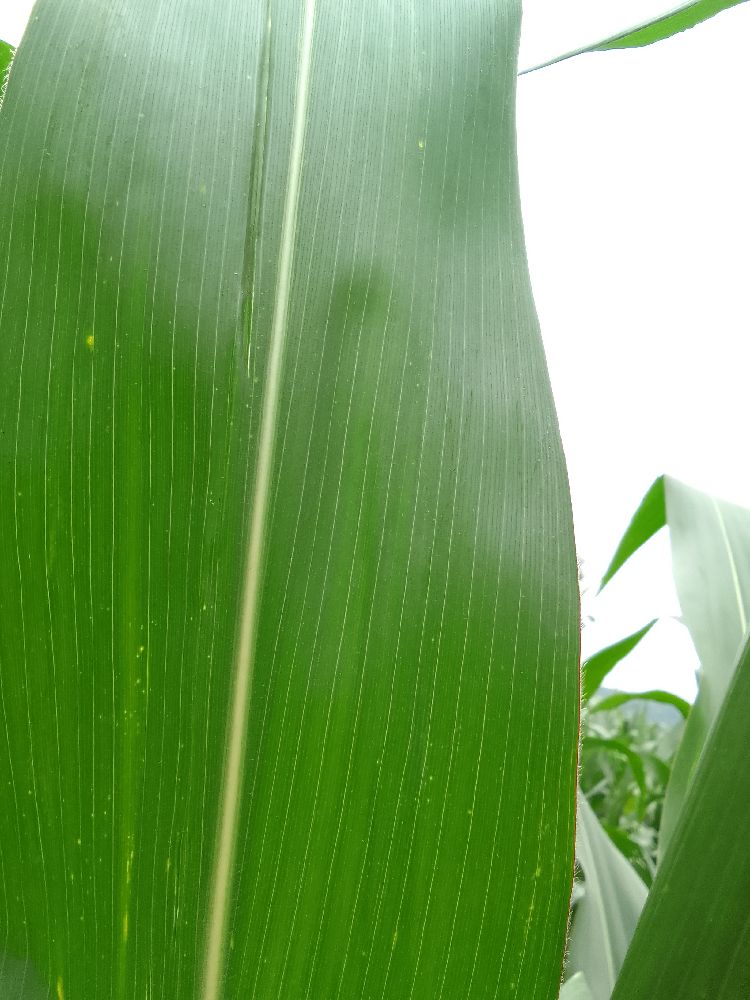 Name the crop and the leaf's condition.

maize, healthy
